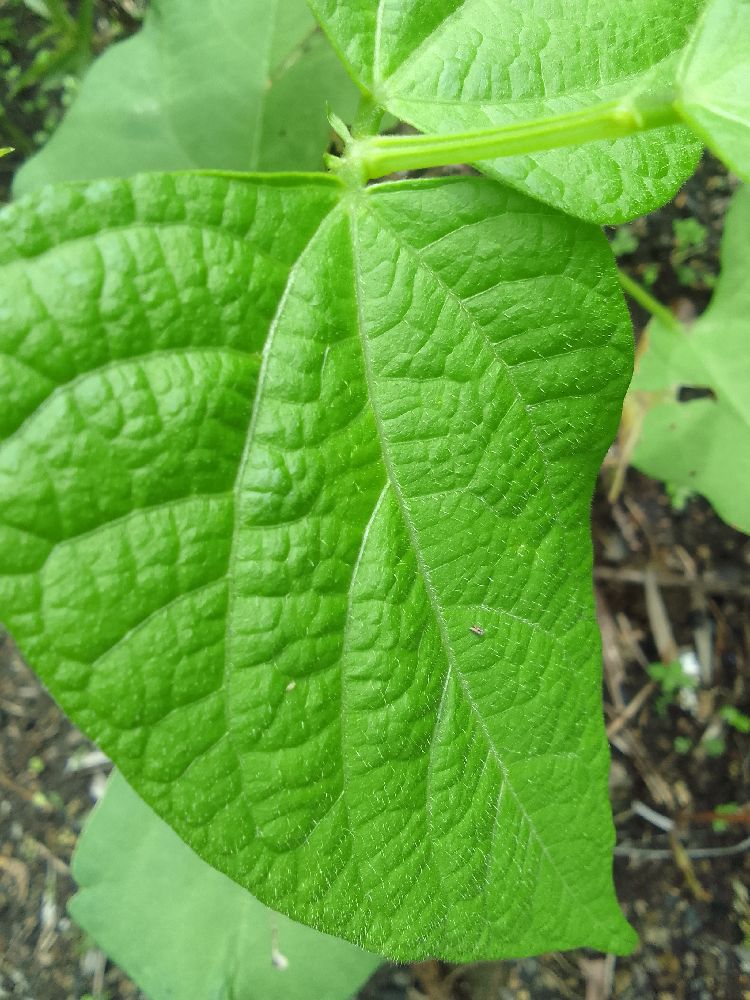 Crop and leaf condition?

common bean, healthy
